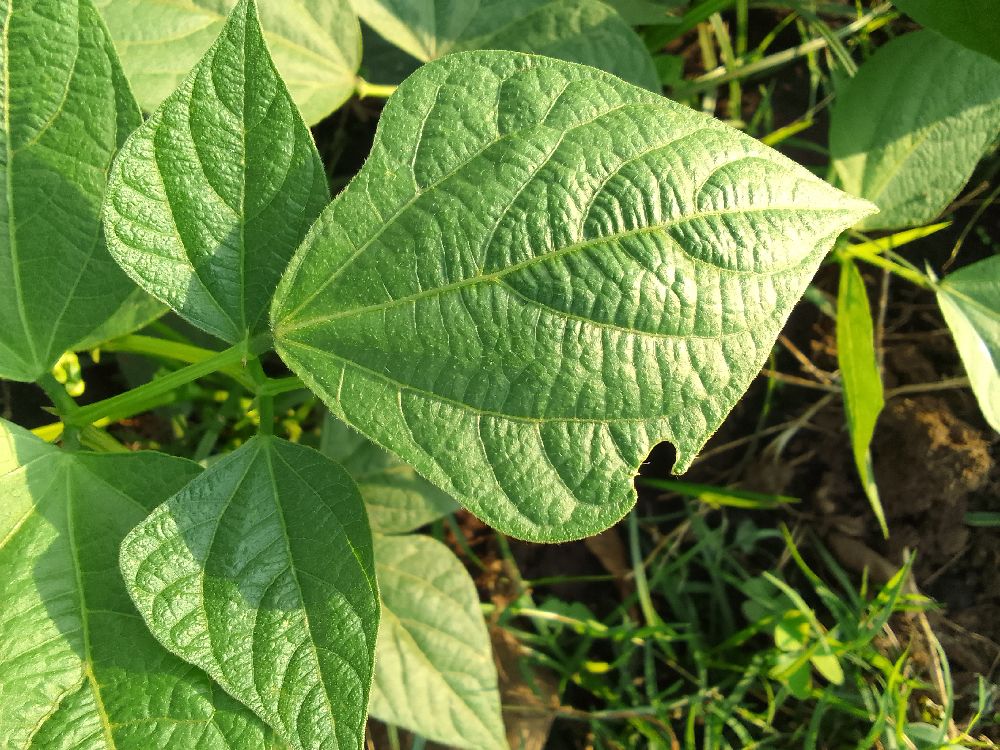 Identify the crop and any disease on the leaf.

common bean, healthy
